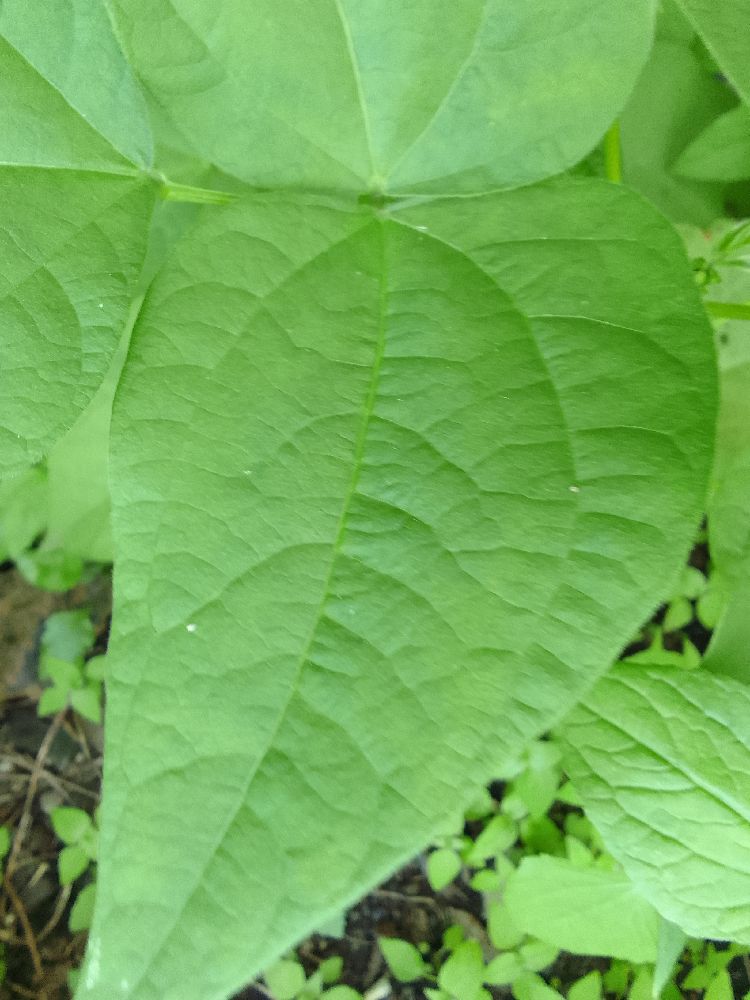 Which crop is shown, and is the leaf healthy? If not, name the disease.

common bean, healthy
